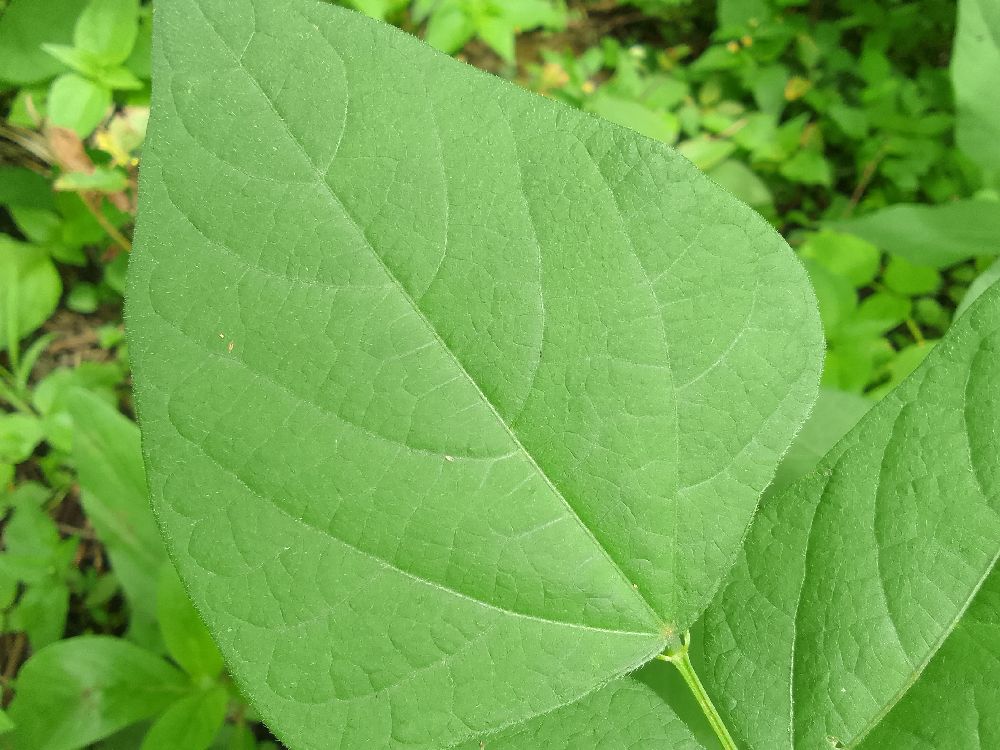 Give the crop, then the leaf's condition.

common bean, healthy
